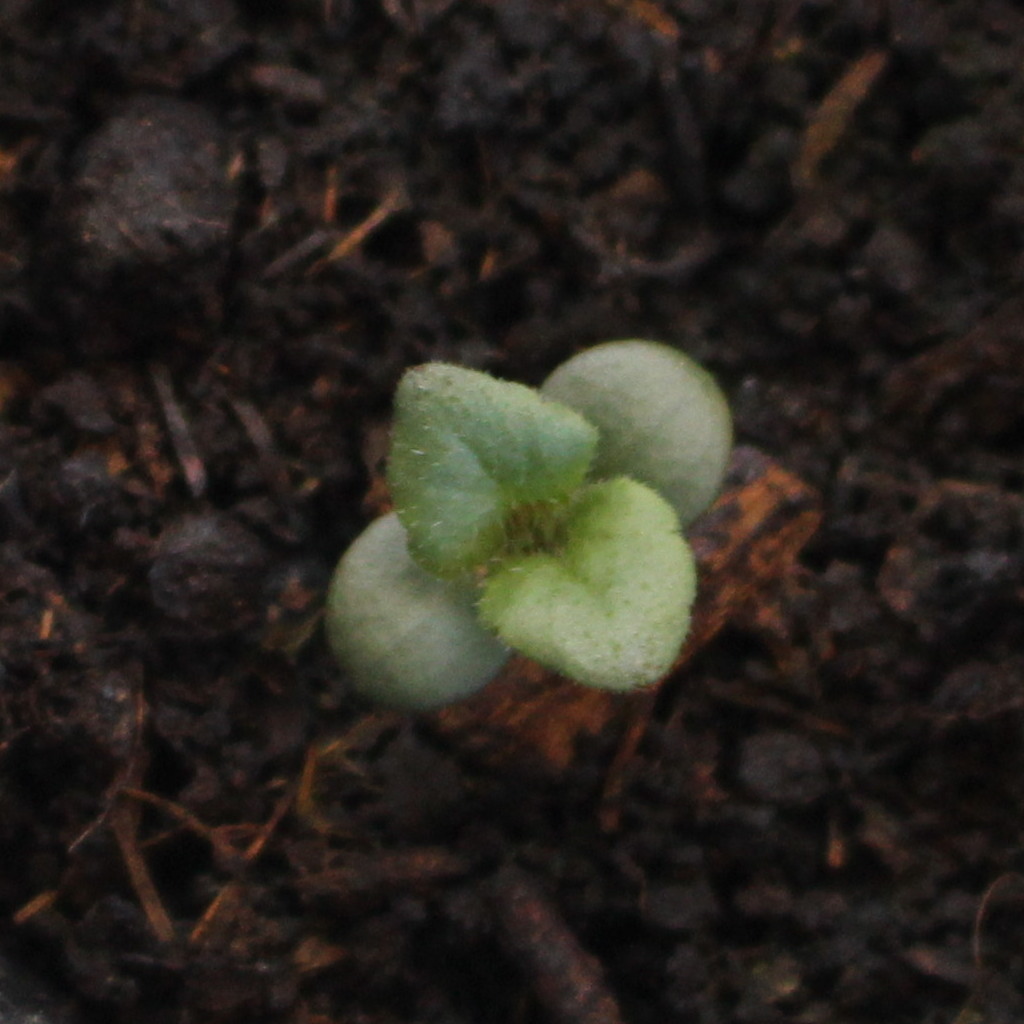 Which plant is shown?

Veronica persica
